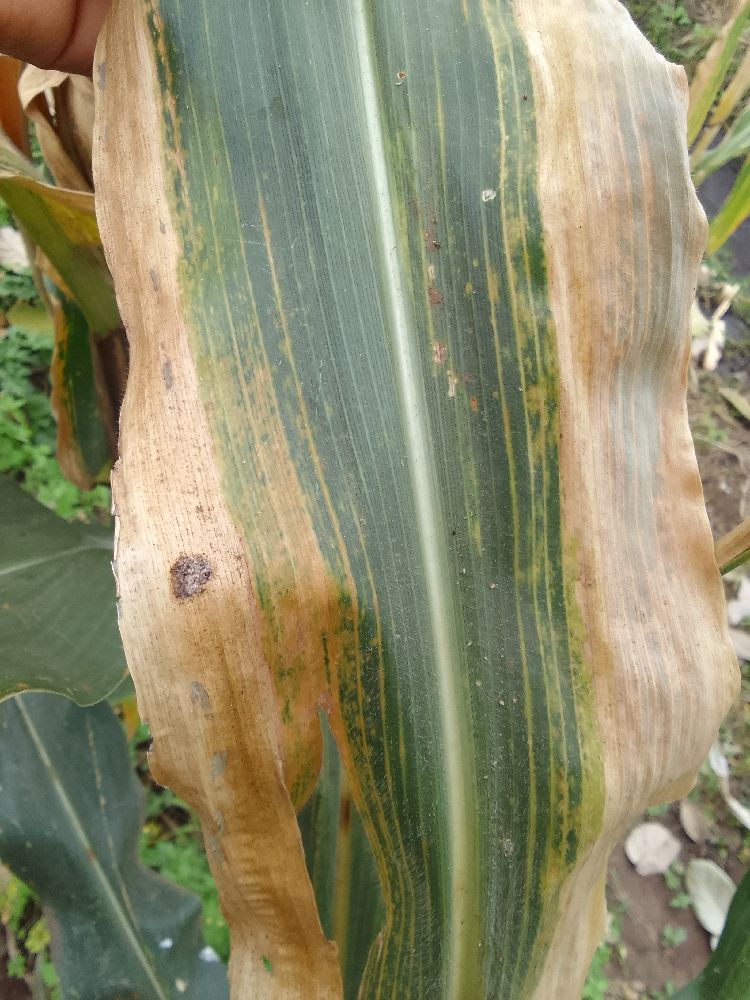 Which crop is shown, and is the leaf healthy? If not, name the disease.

maize, maize lethal necrosis
